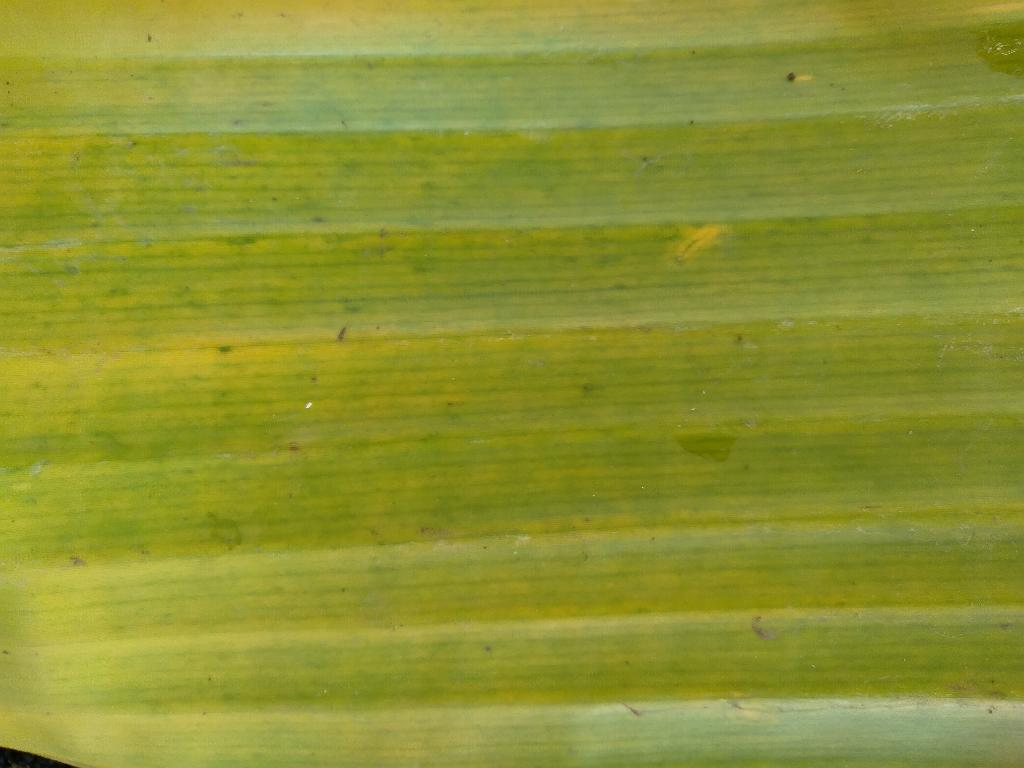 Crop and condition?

banana, fusarium wilt race 1
